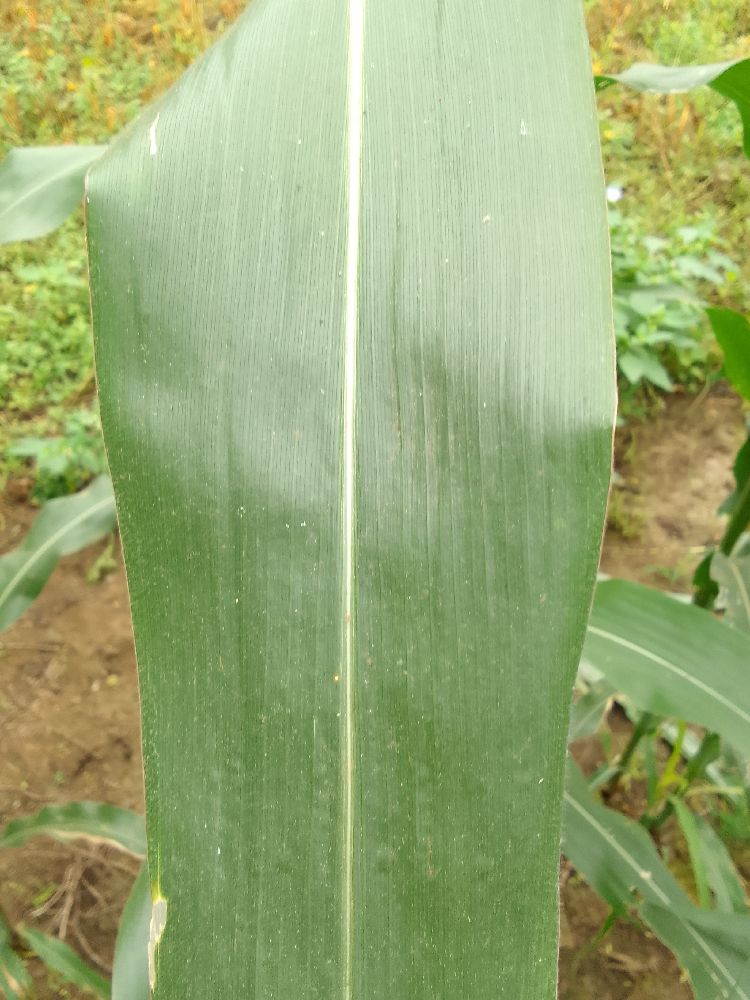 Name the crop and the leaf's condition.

maize, healthy
